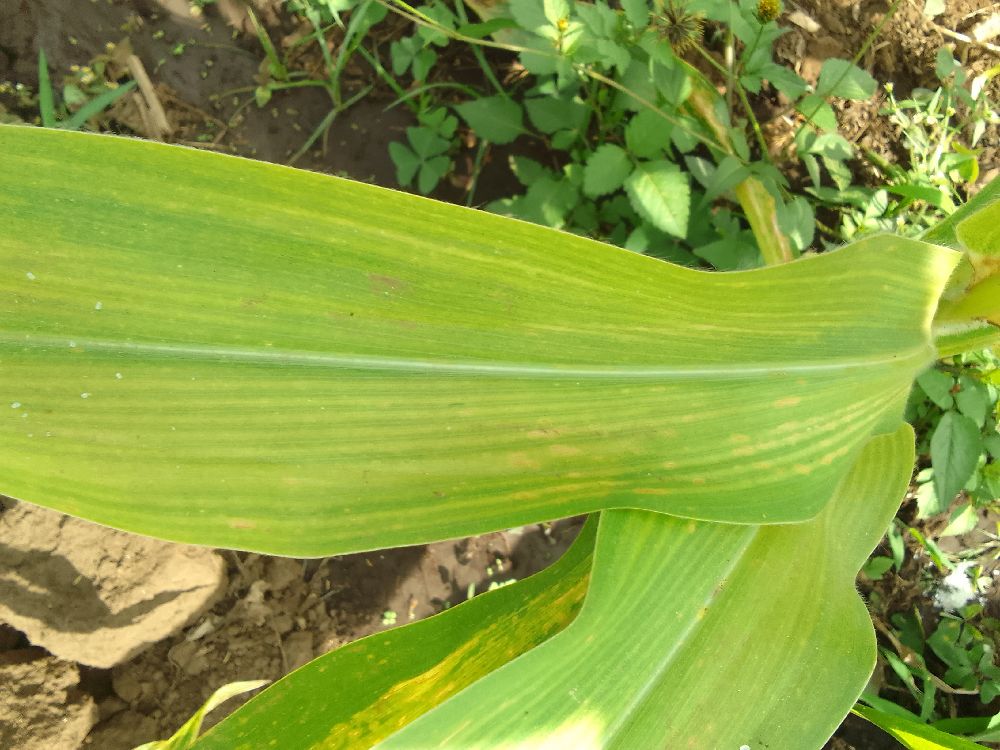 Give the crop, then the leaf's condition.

maize, maize lethal necrosis
